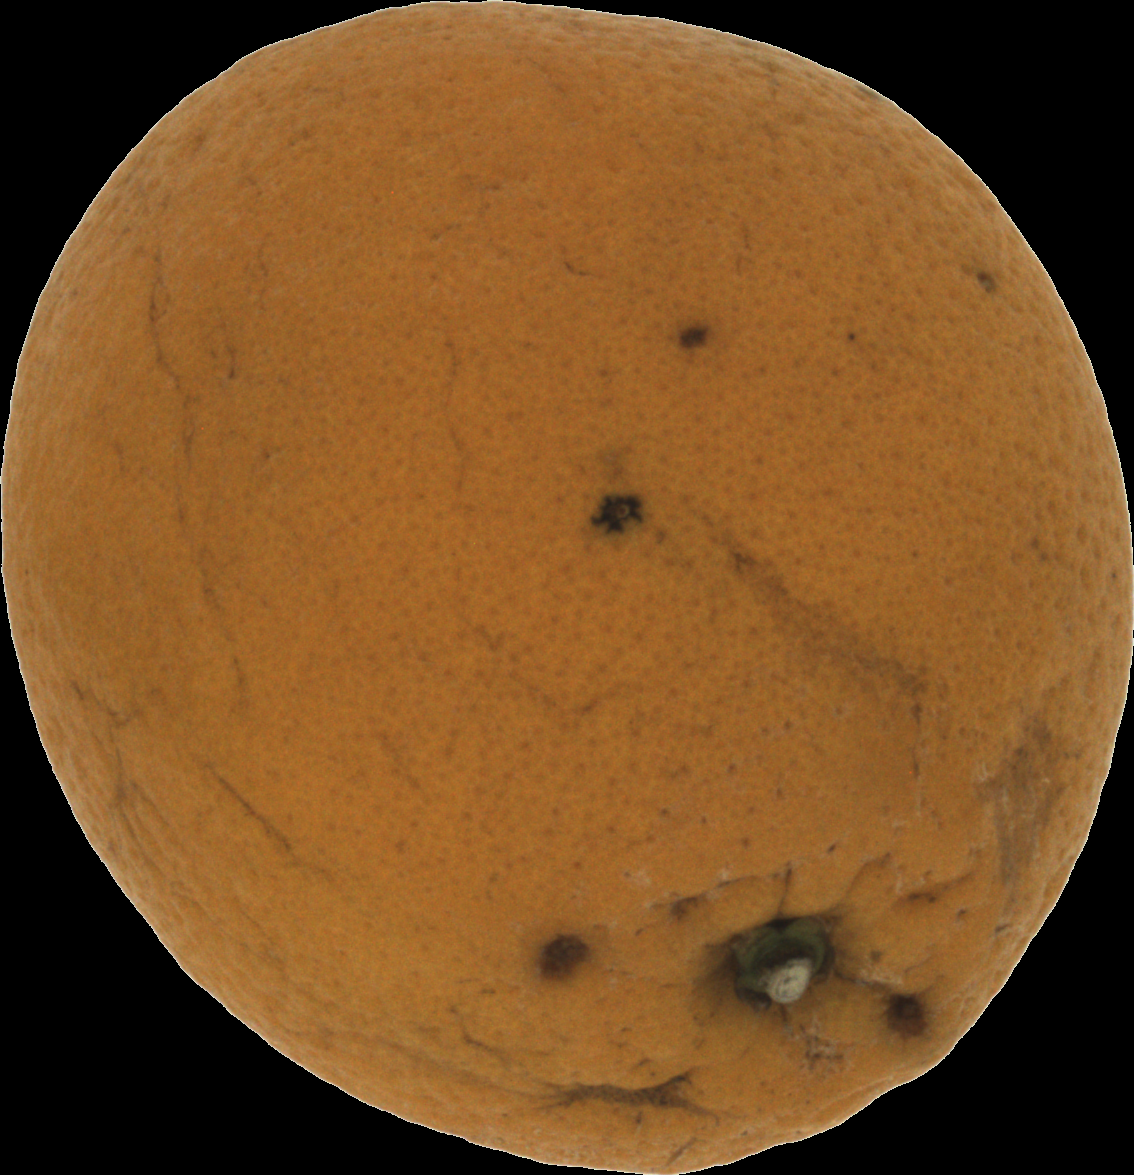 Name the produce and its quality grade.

orange, bad
